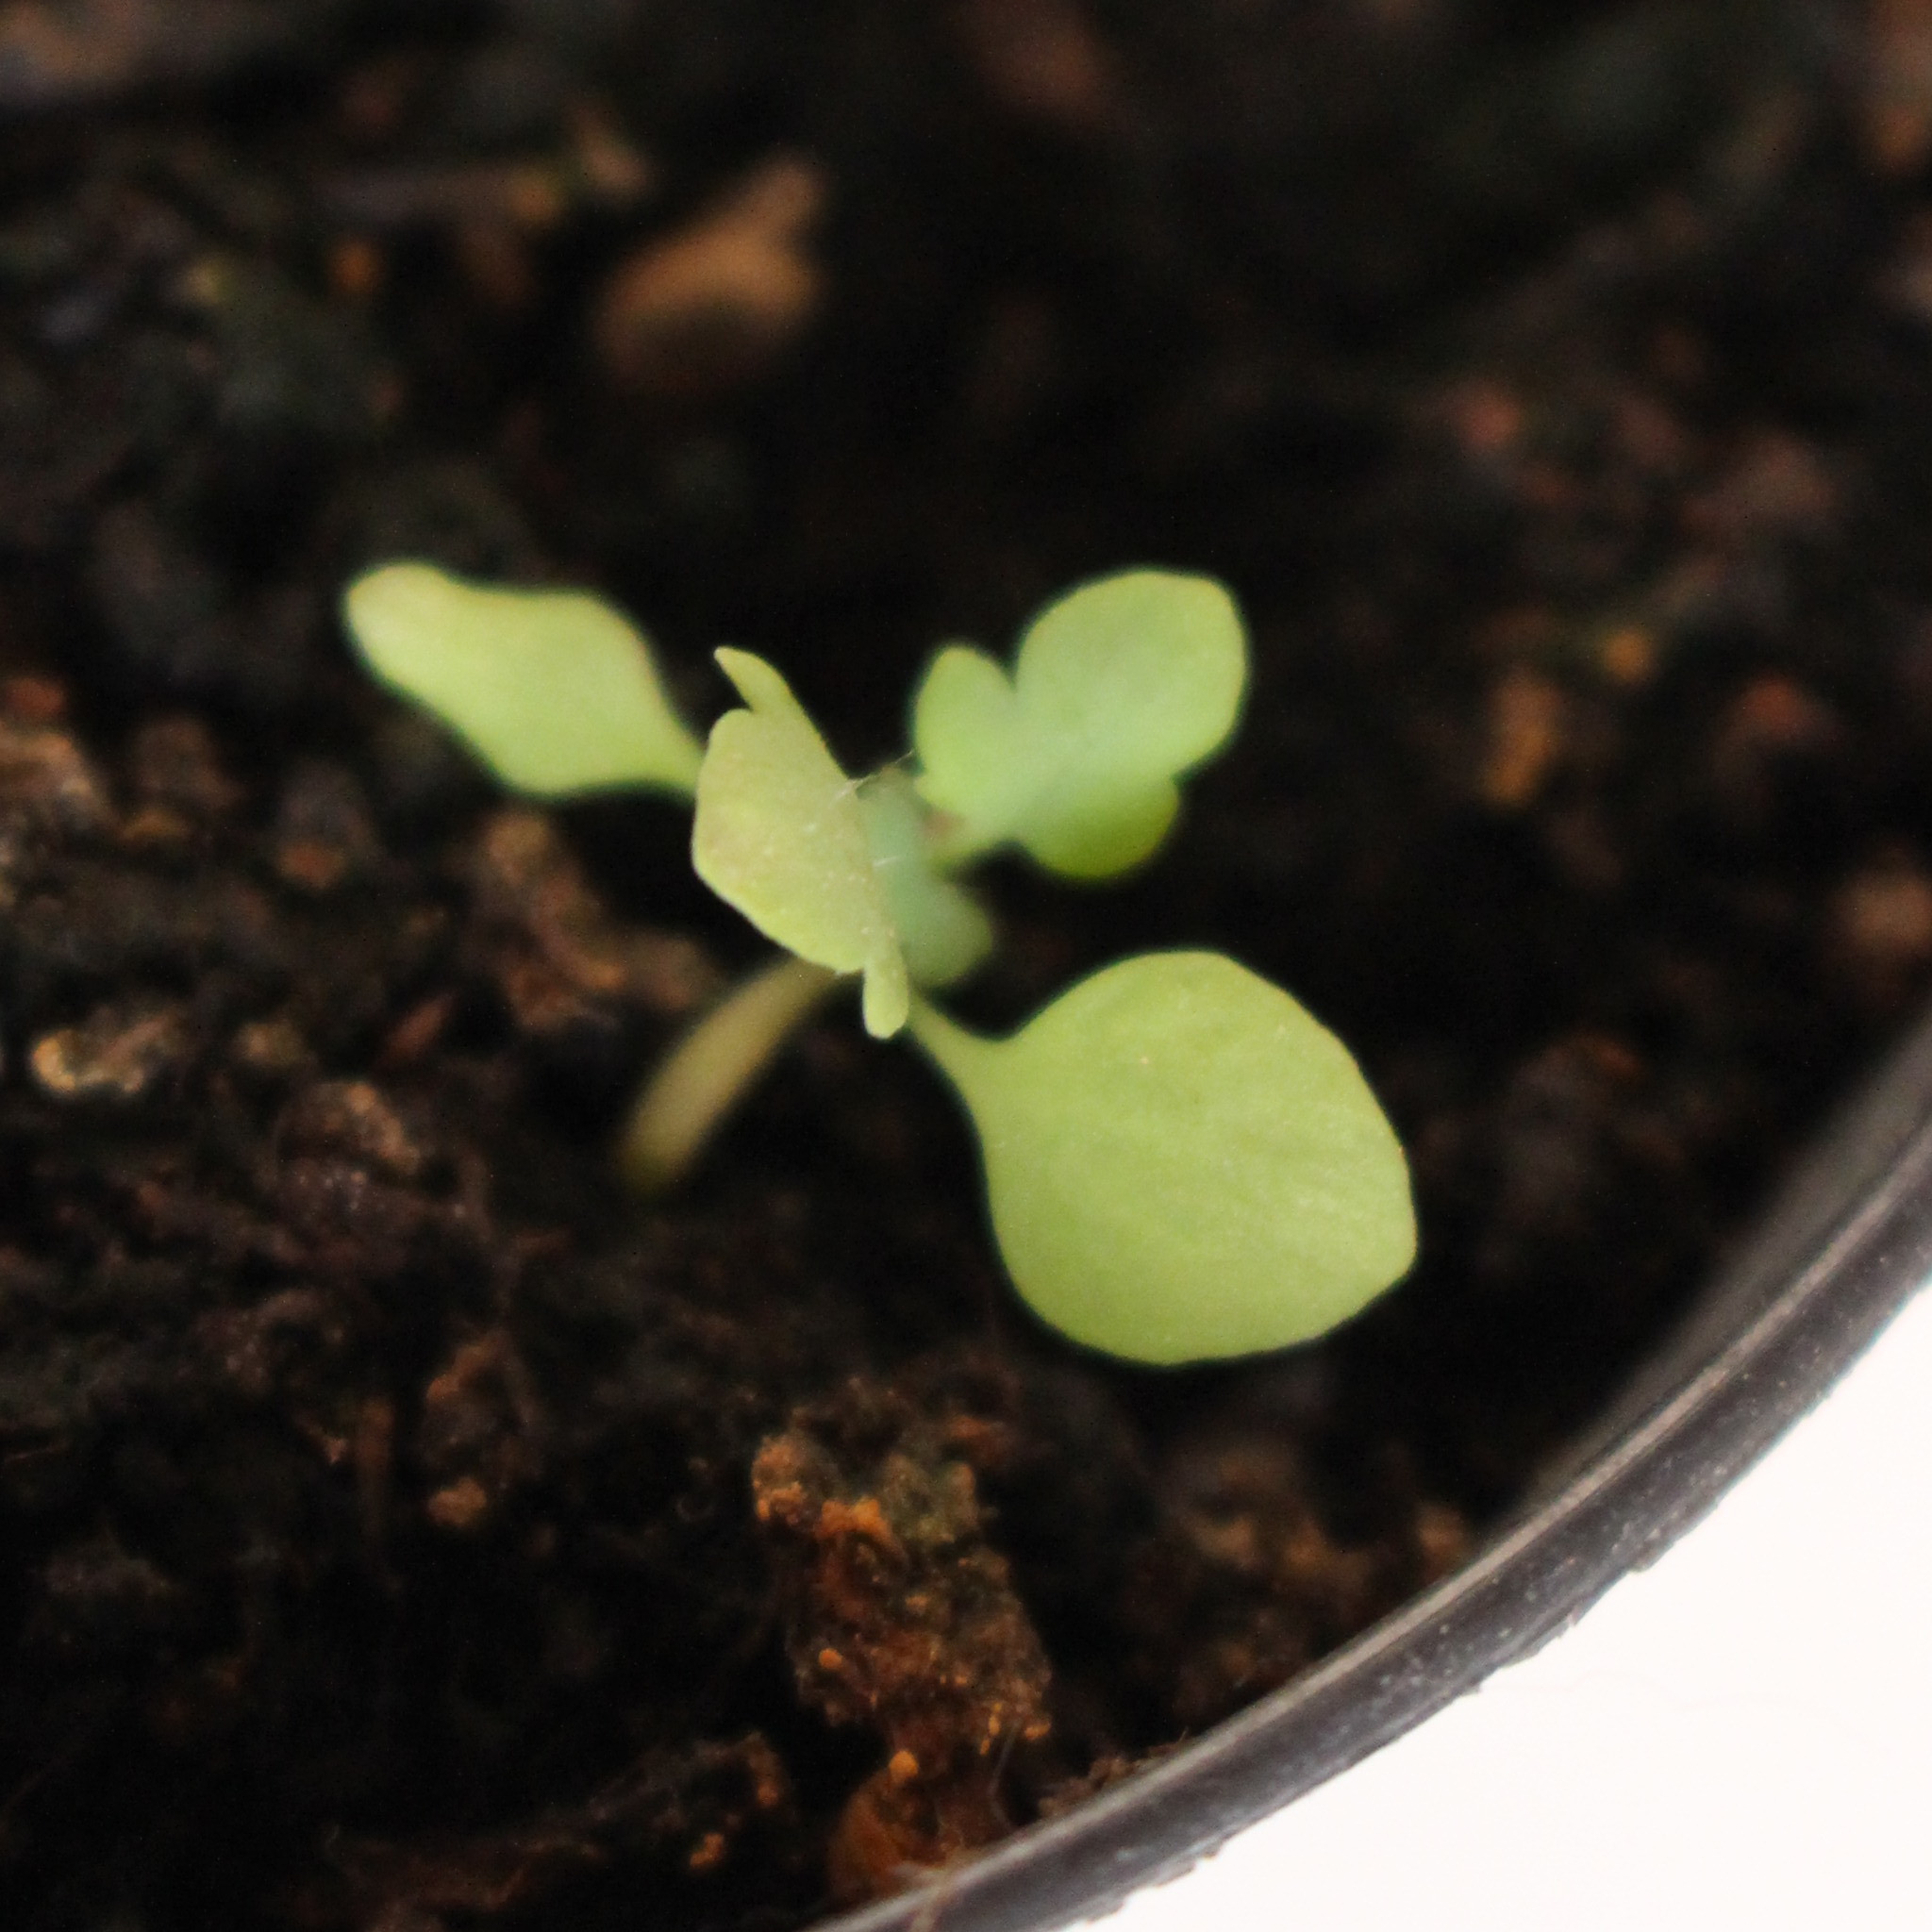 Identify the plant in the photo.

Papaver rhoeas
